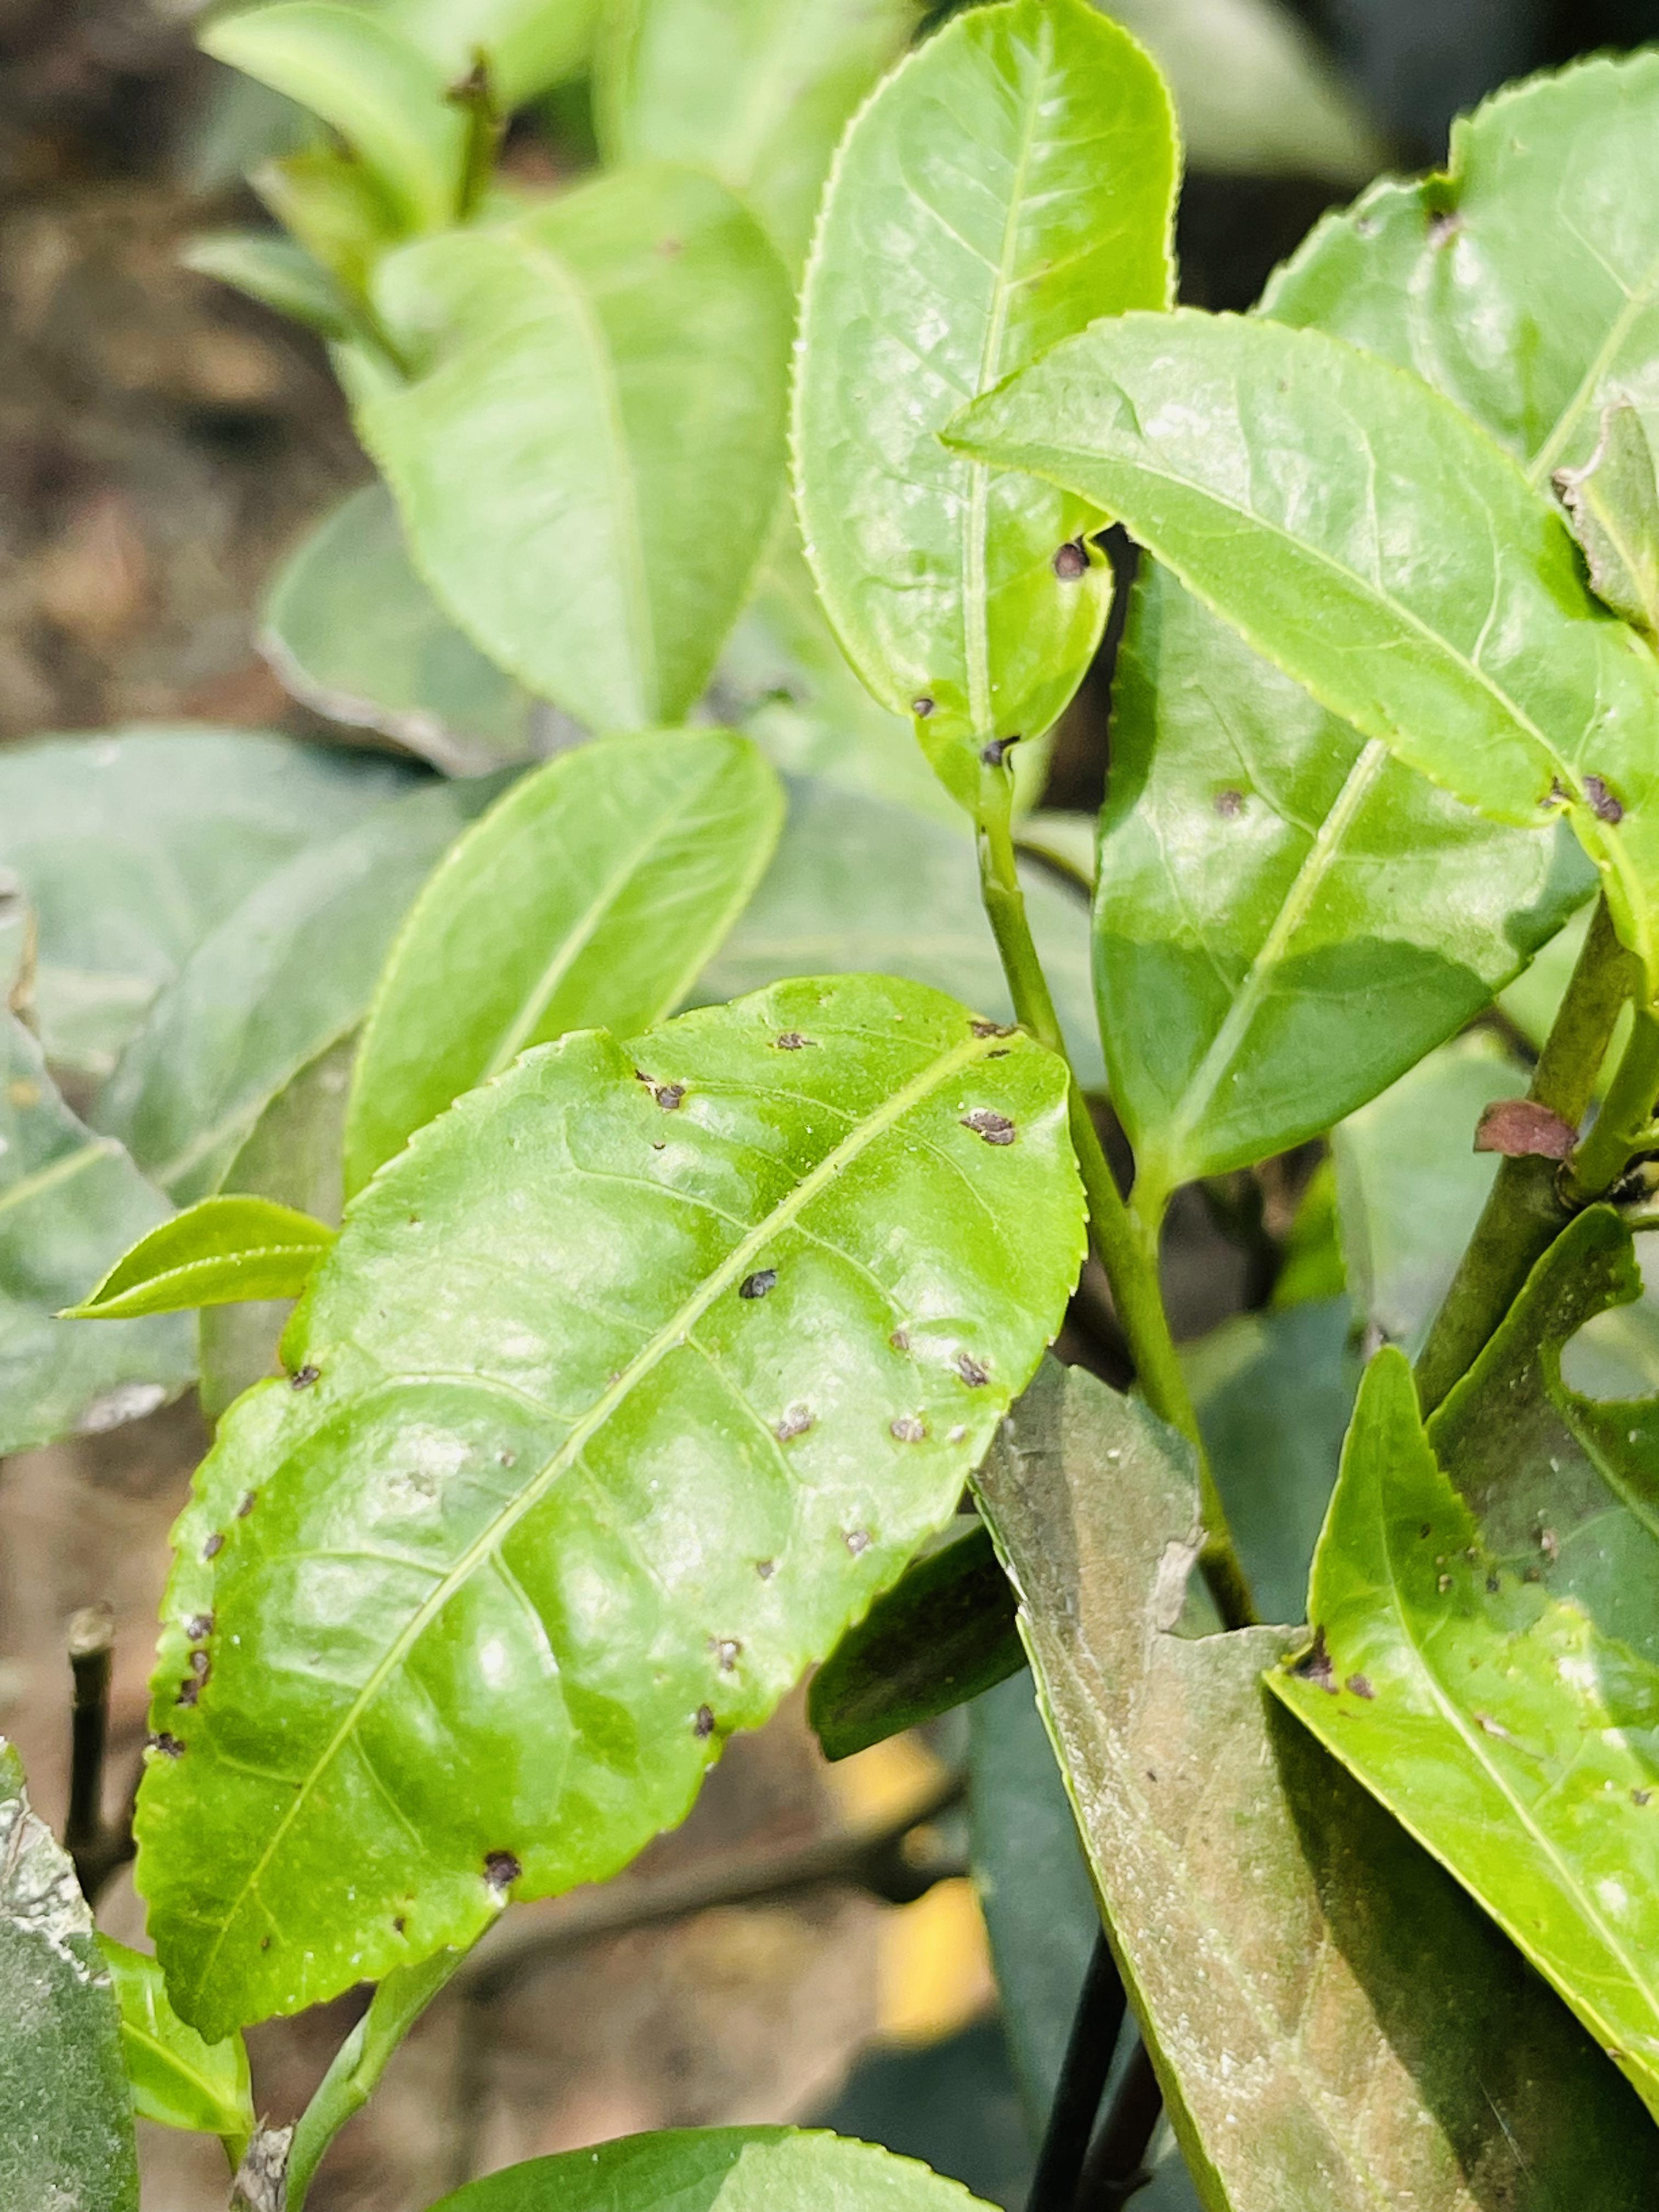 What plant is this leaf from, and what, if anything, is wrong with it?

tea, helopeltis
